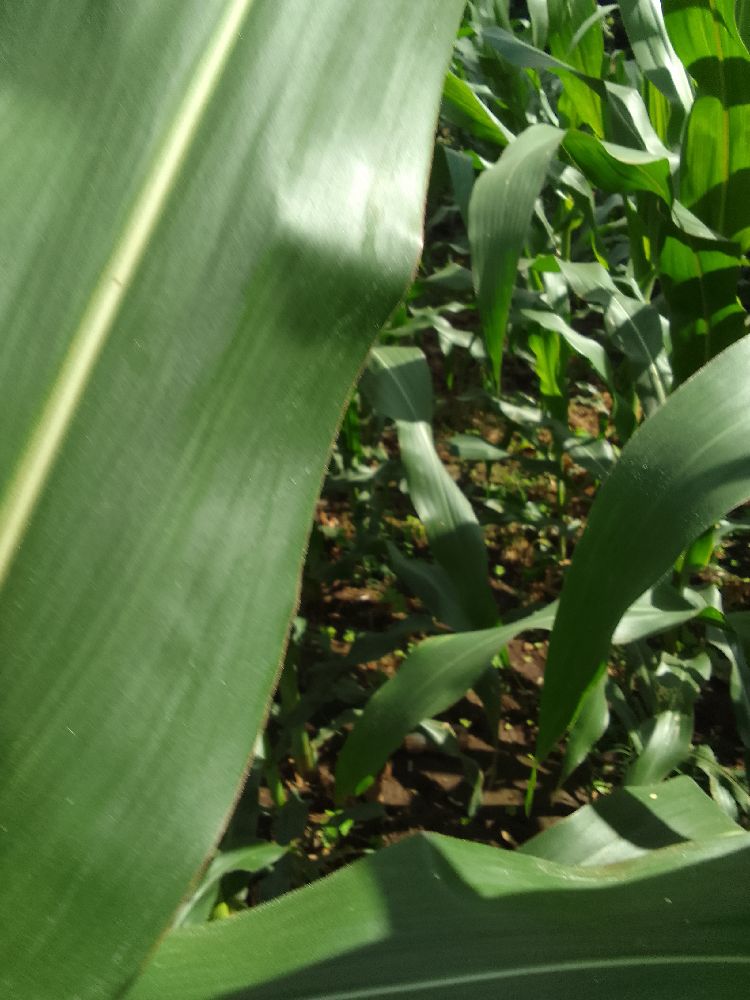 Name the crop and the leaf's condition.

maize, healthy
